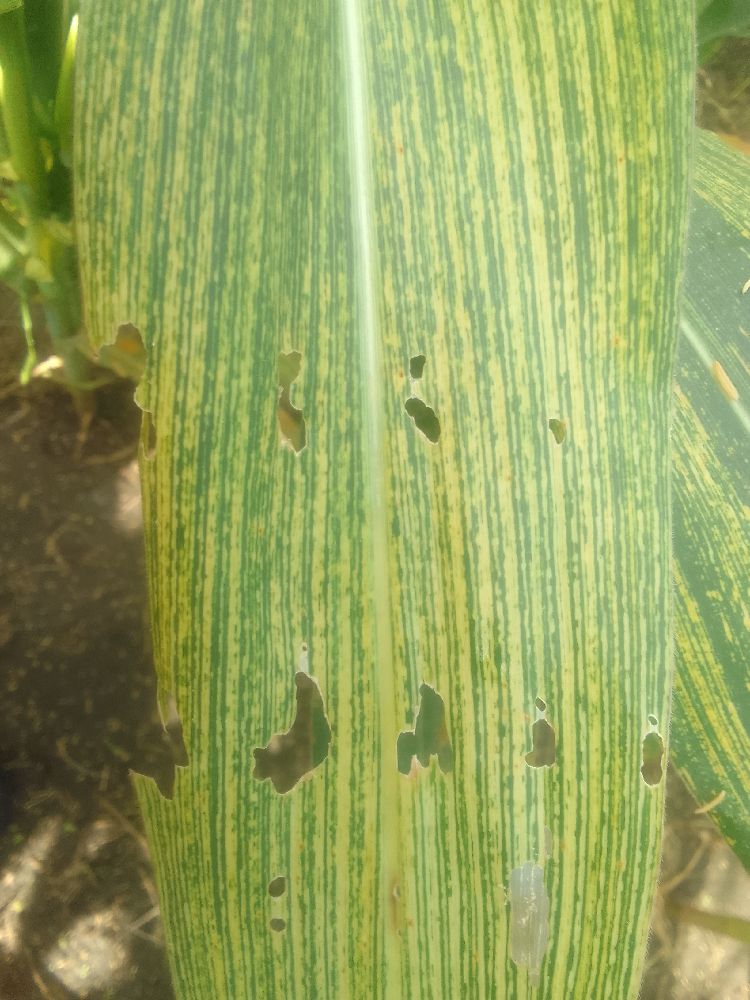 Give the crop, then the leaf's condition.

maize, maize streak virus
